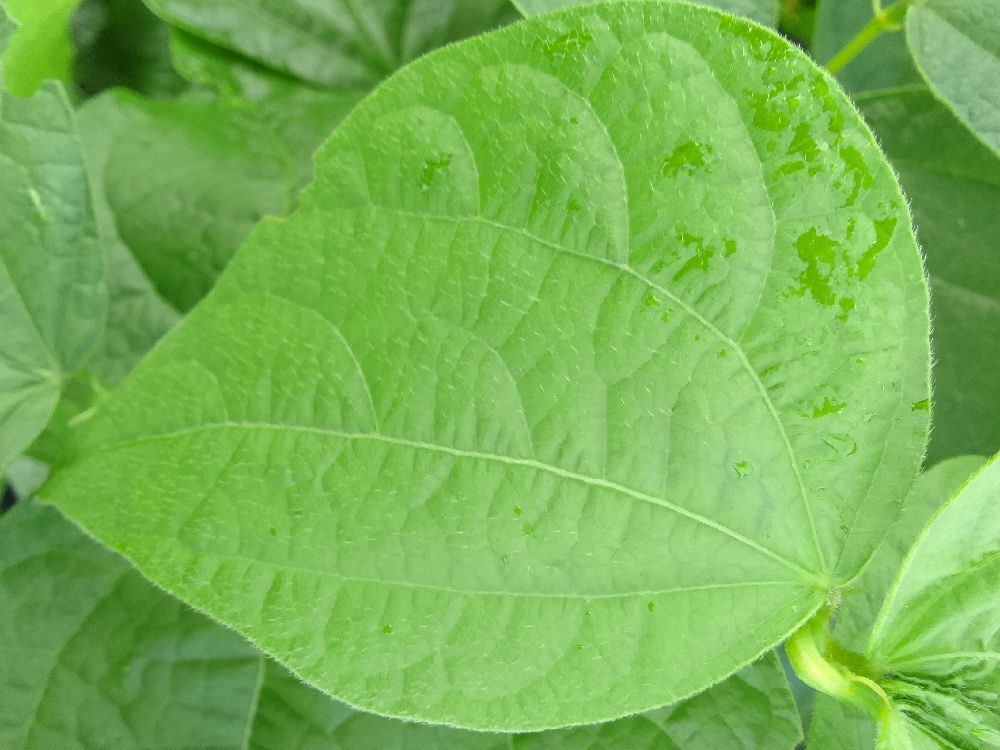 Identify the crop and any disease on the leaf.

common bean, healthy
